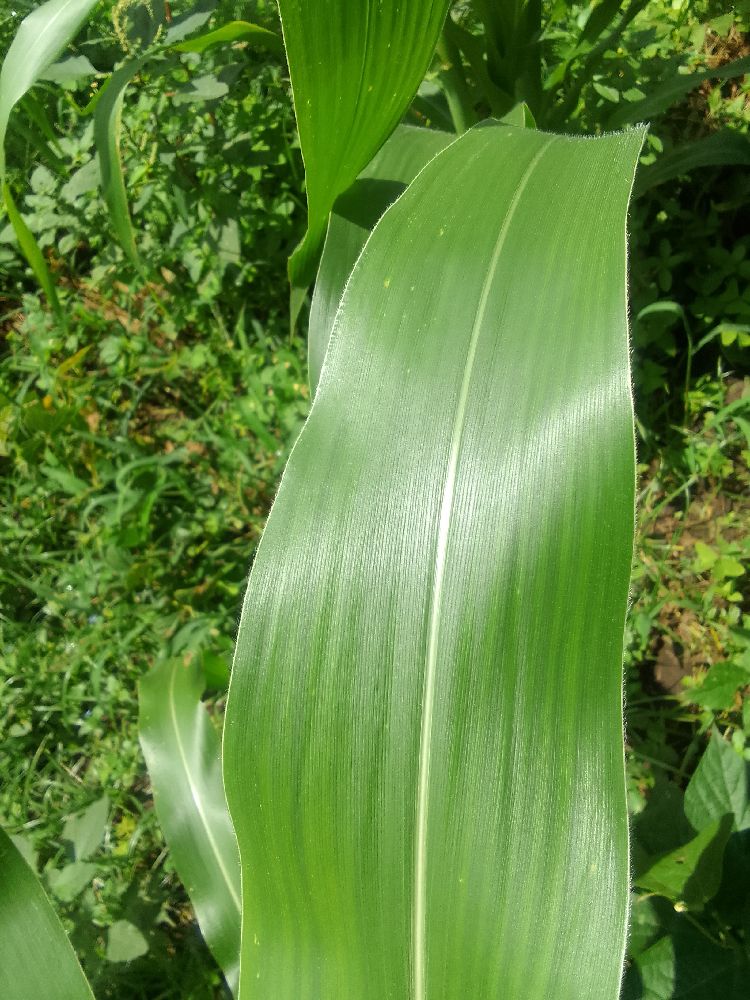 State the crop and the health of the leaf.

maize, healthy
